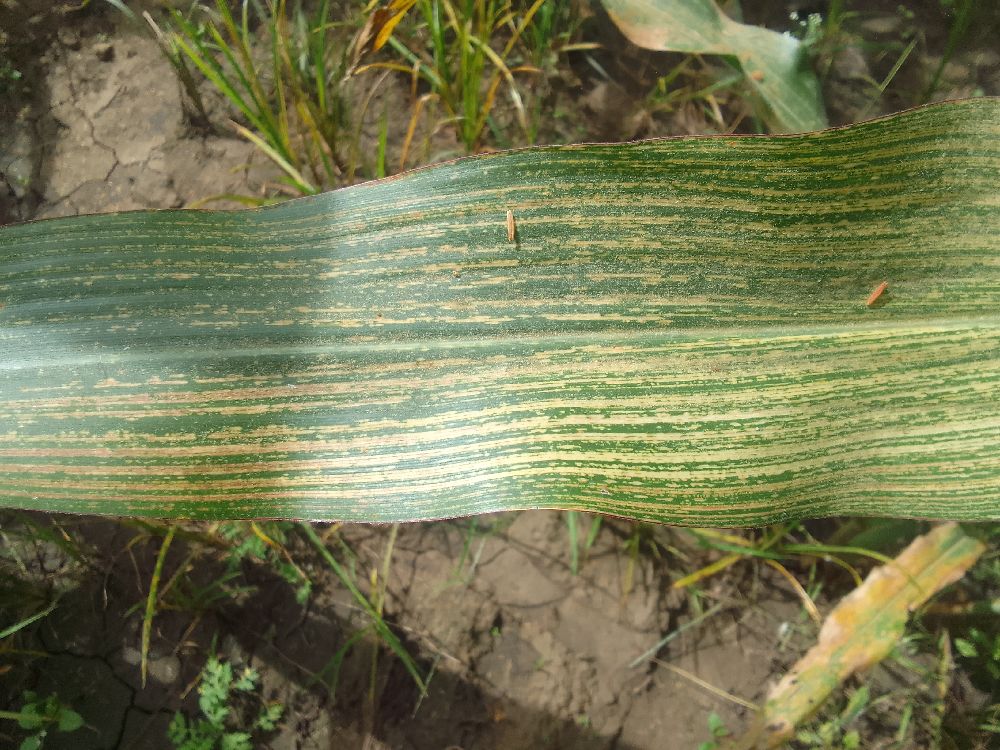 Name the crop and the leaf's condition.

maize, maize streak virus
